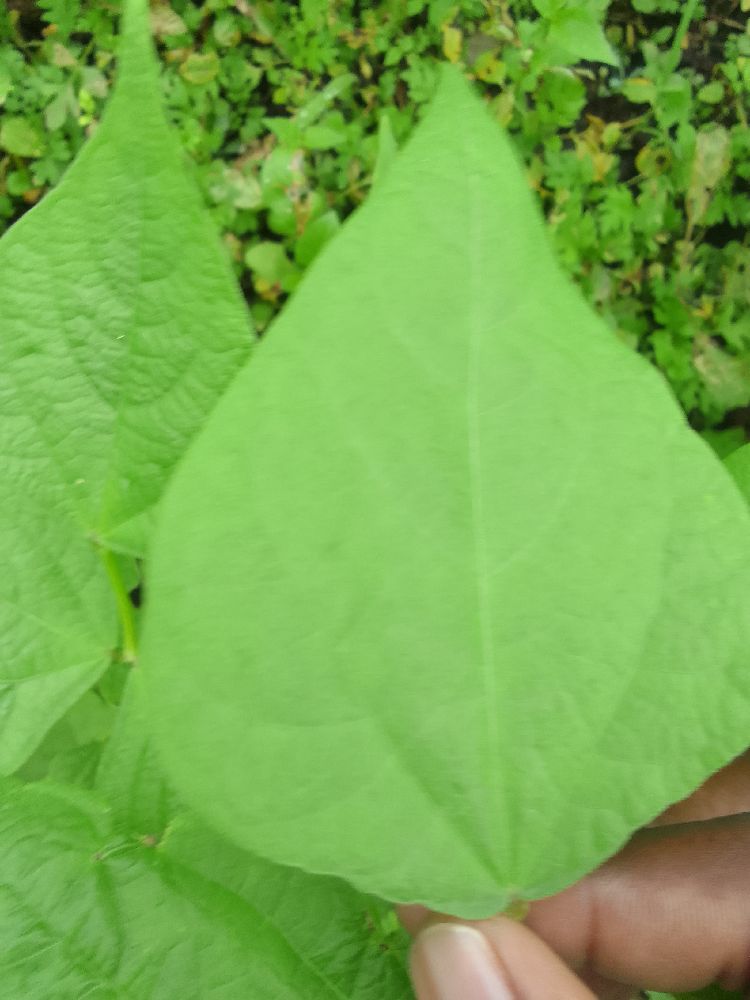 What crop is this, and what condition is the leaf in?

common bean, healthy
